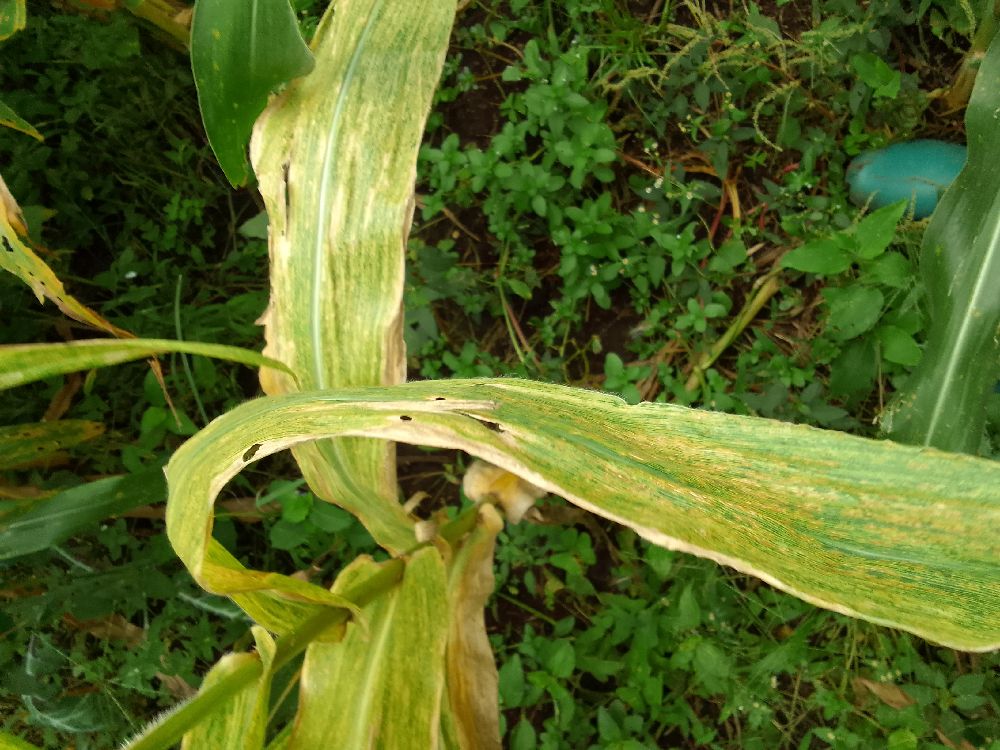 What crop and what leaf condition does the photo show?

maize, maize lethal necrosis
